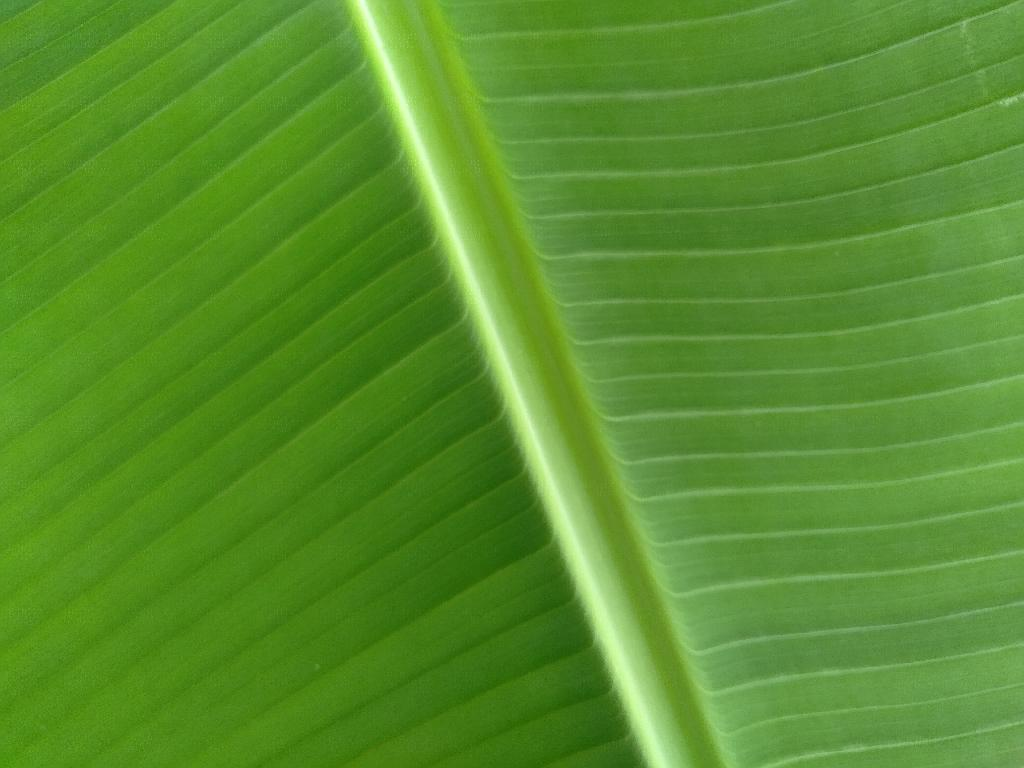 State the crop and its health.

banana, healthy
